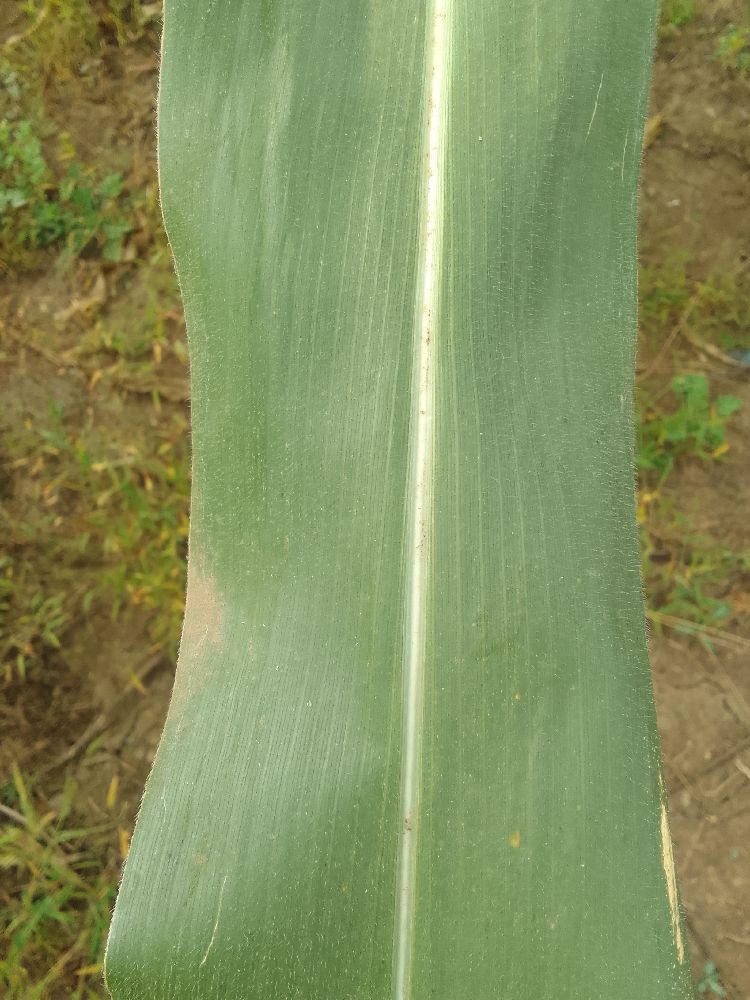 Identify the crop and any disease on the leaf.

maize, healthy
